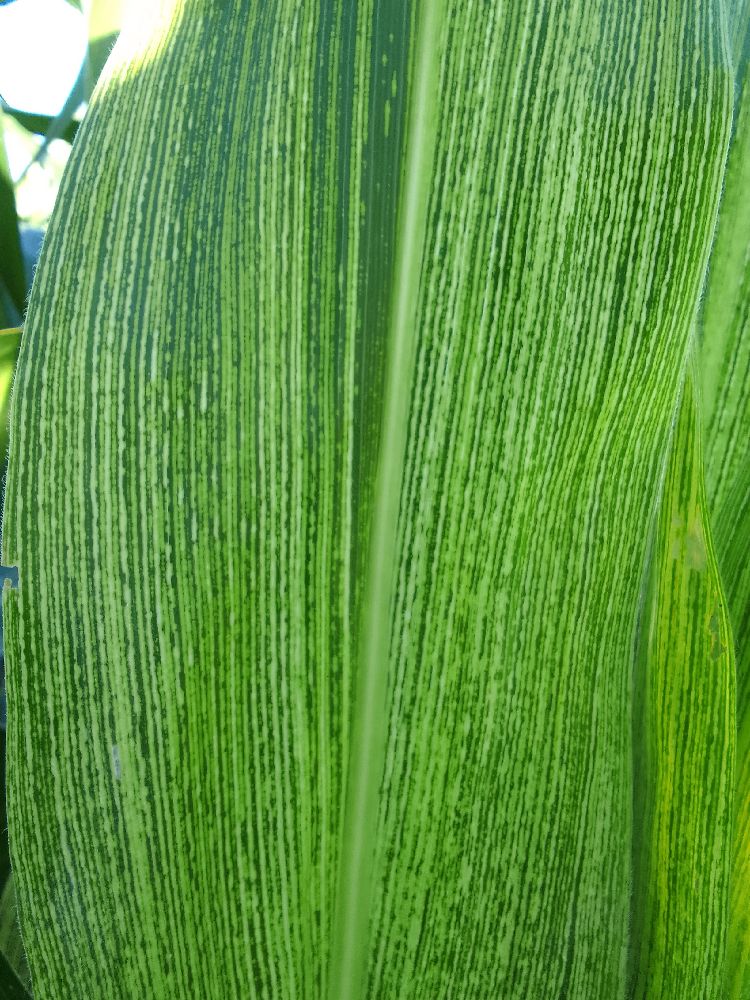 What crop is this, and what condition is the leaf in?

maize, maize streak virus
